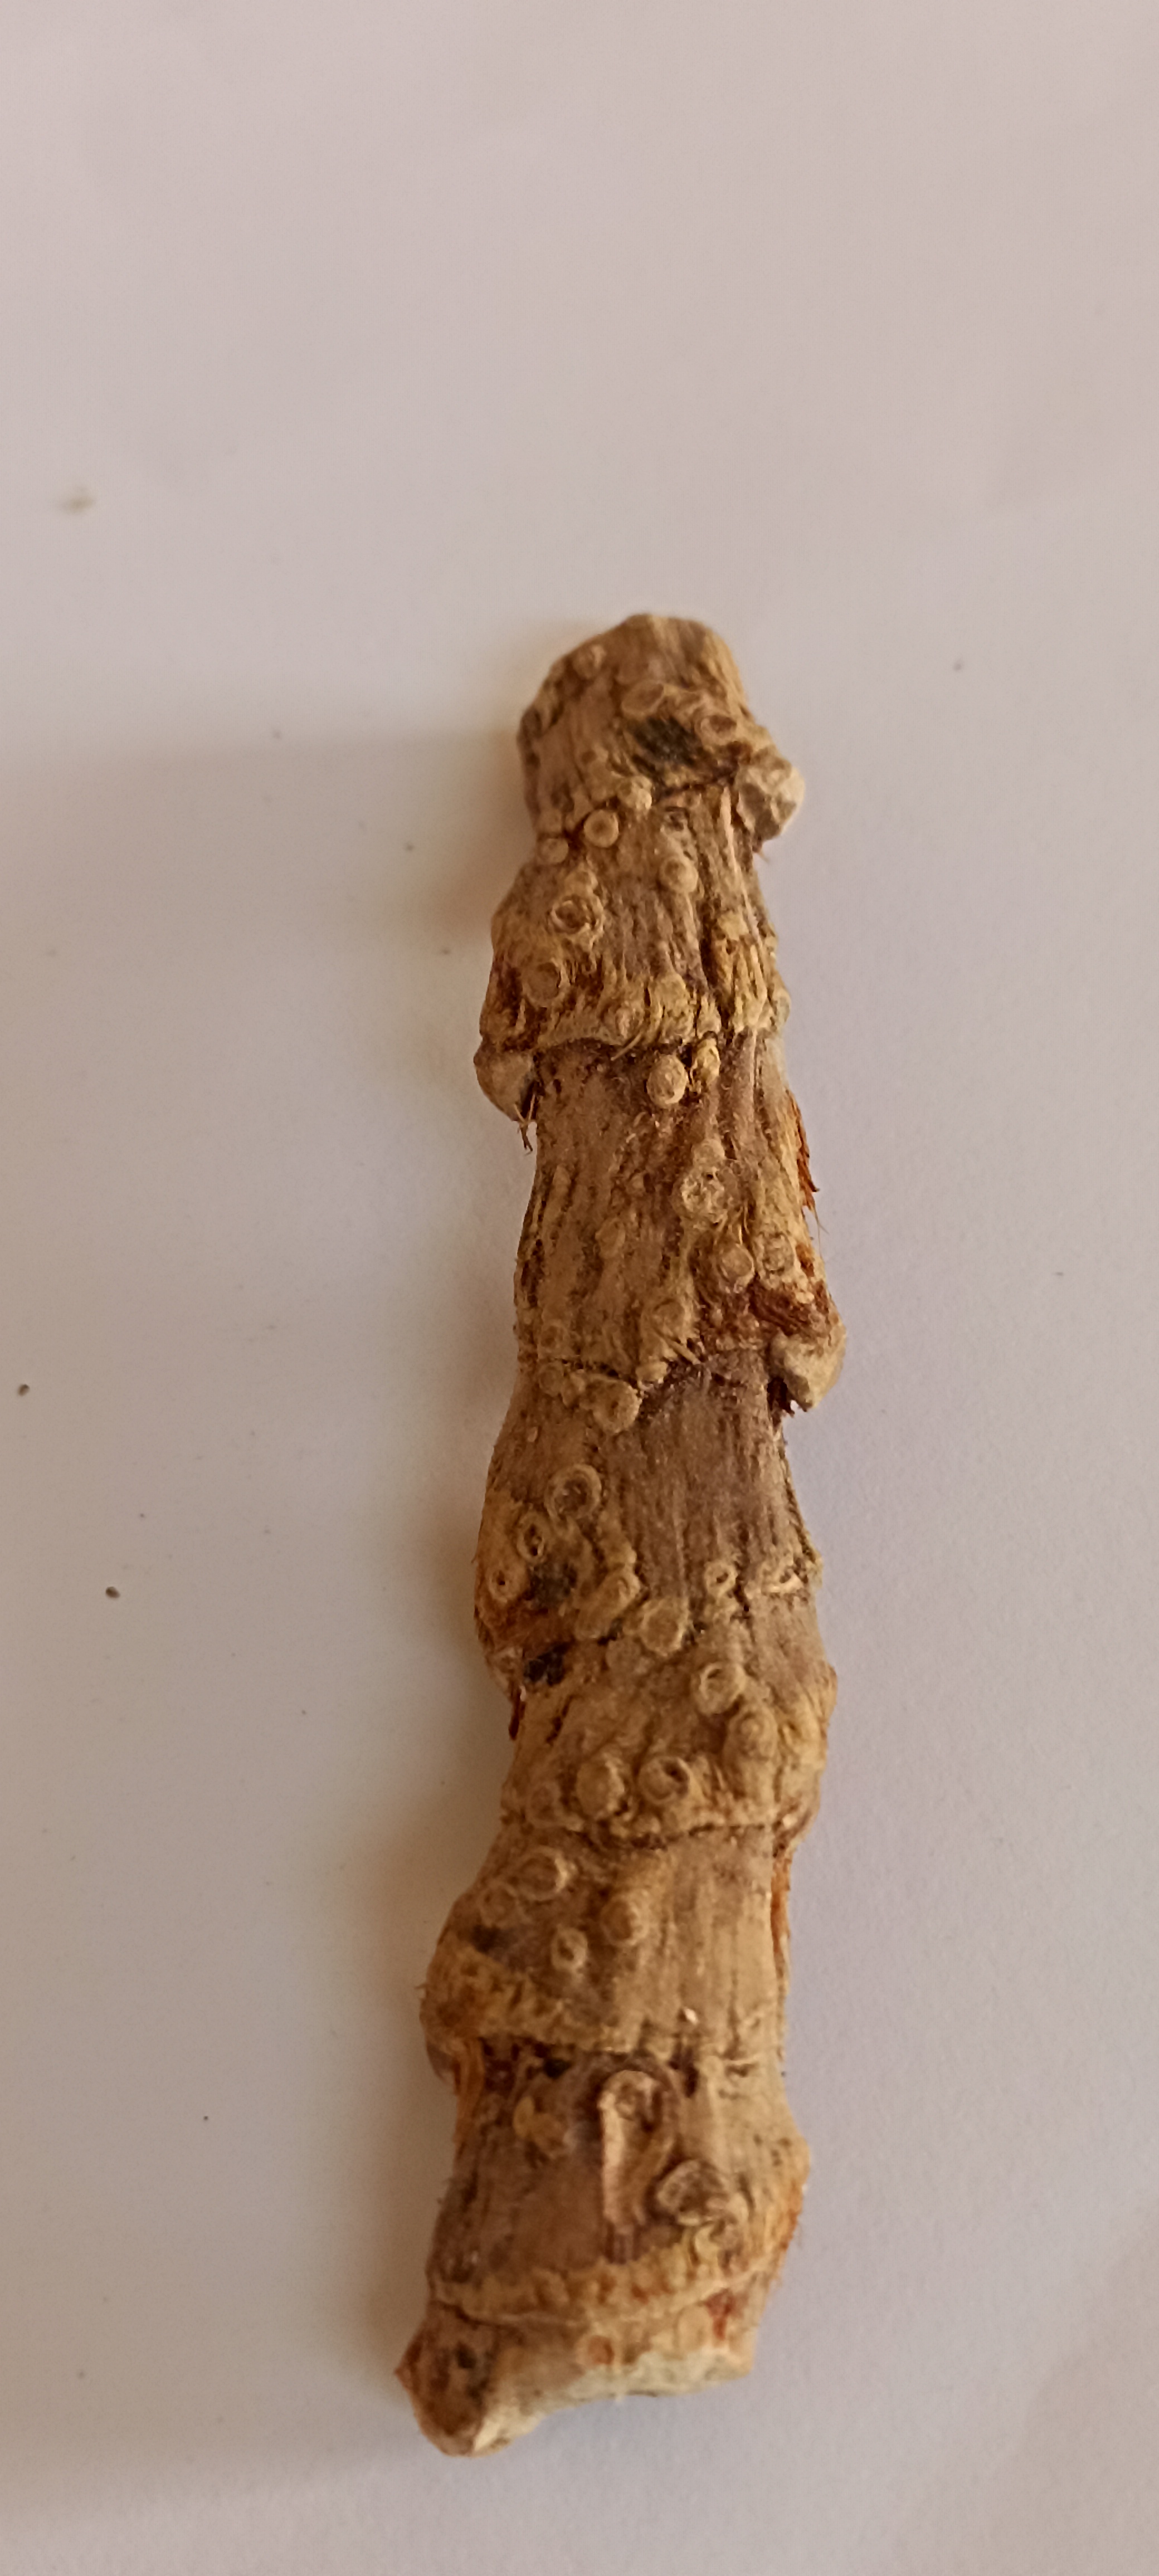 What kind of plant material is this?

vekhand
